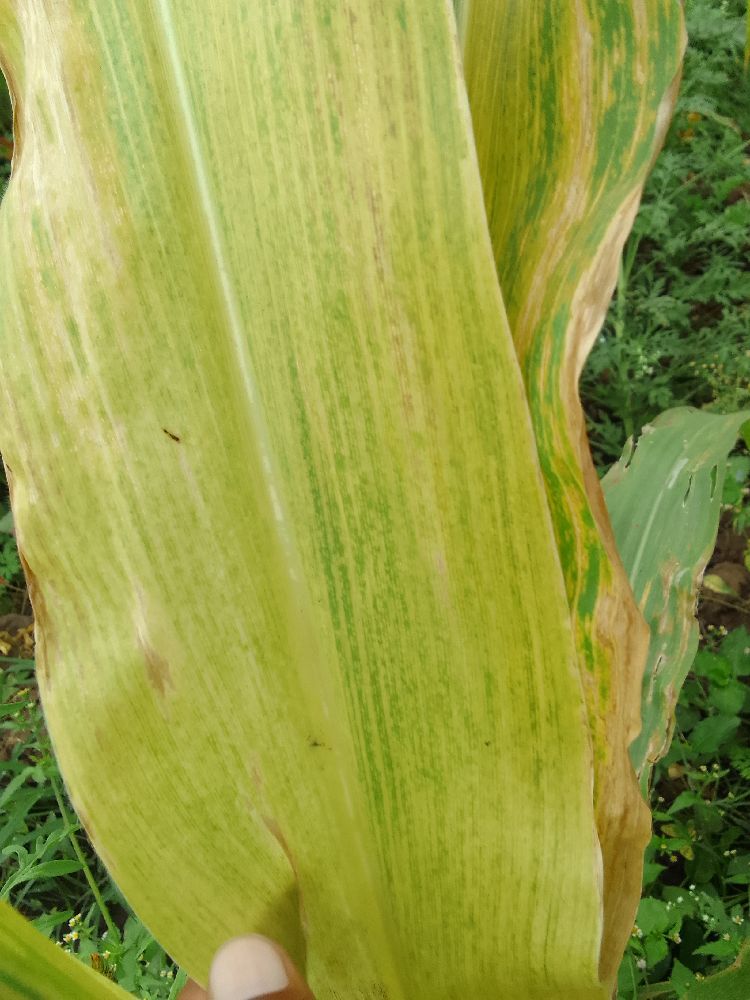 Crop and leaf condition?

maize, maize lethal necrosis
